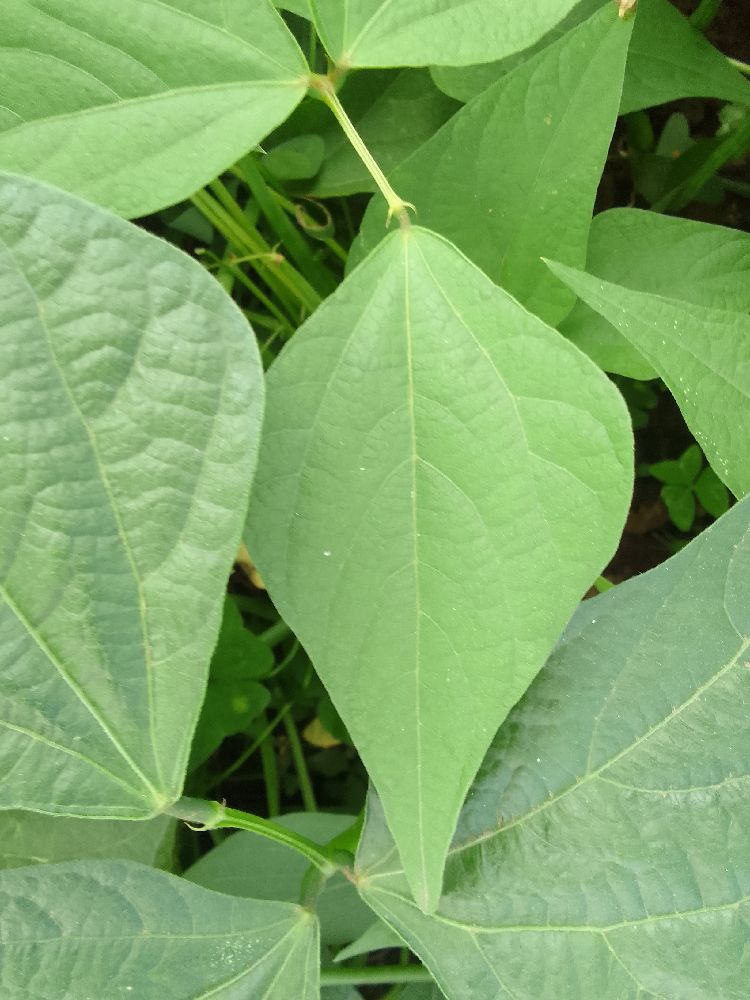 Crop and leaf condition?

common bean, healthy
